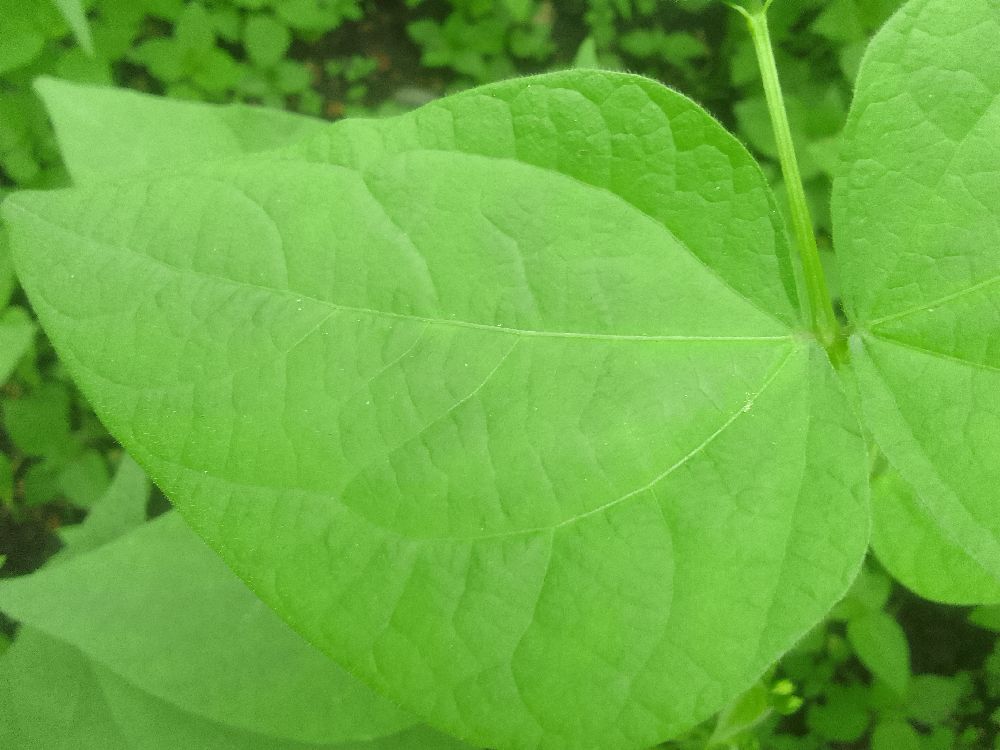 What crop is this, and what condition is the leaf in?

common bean, healthy
